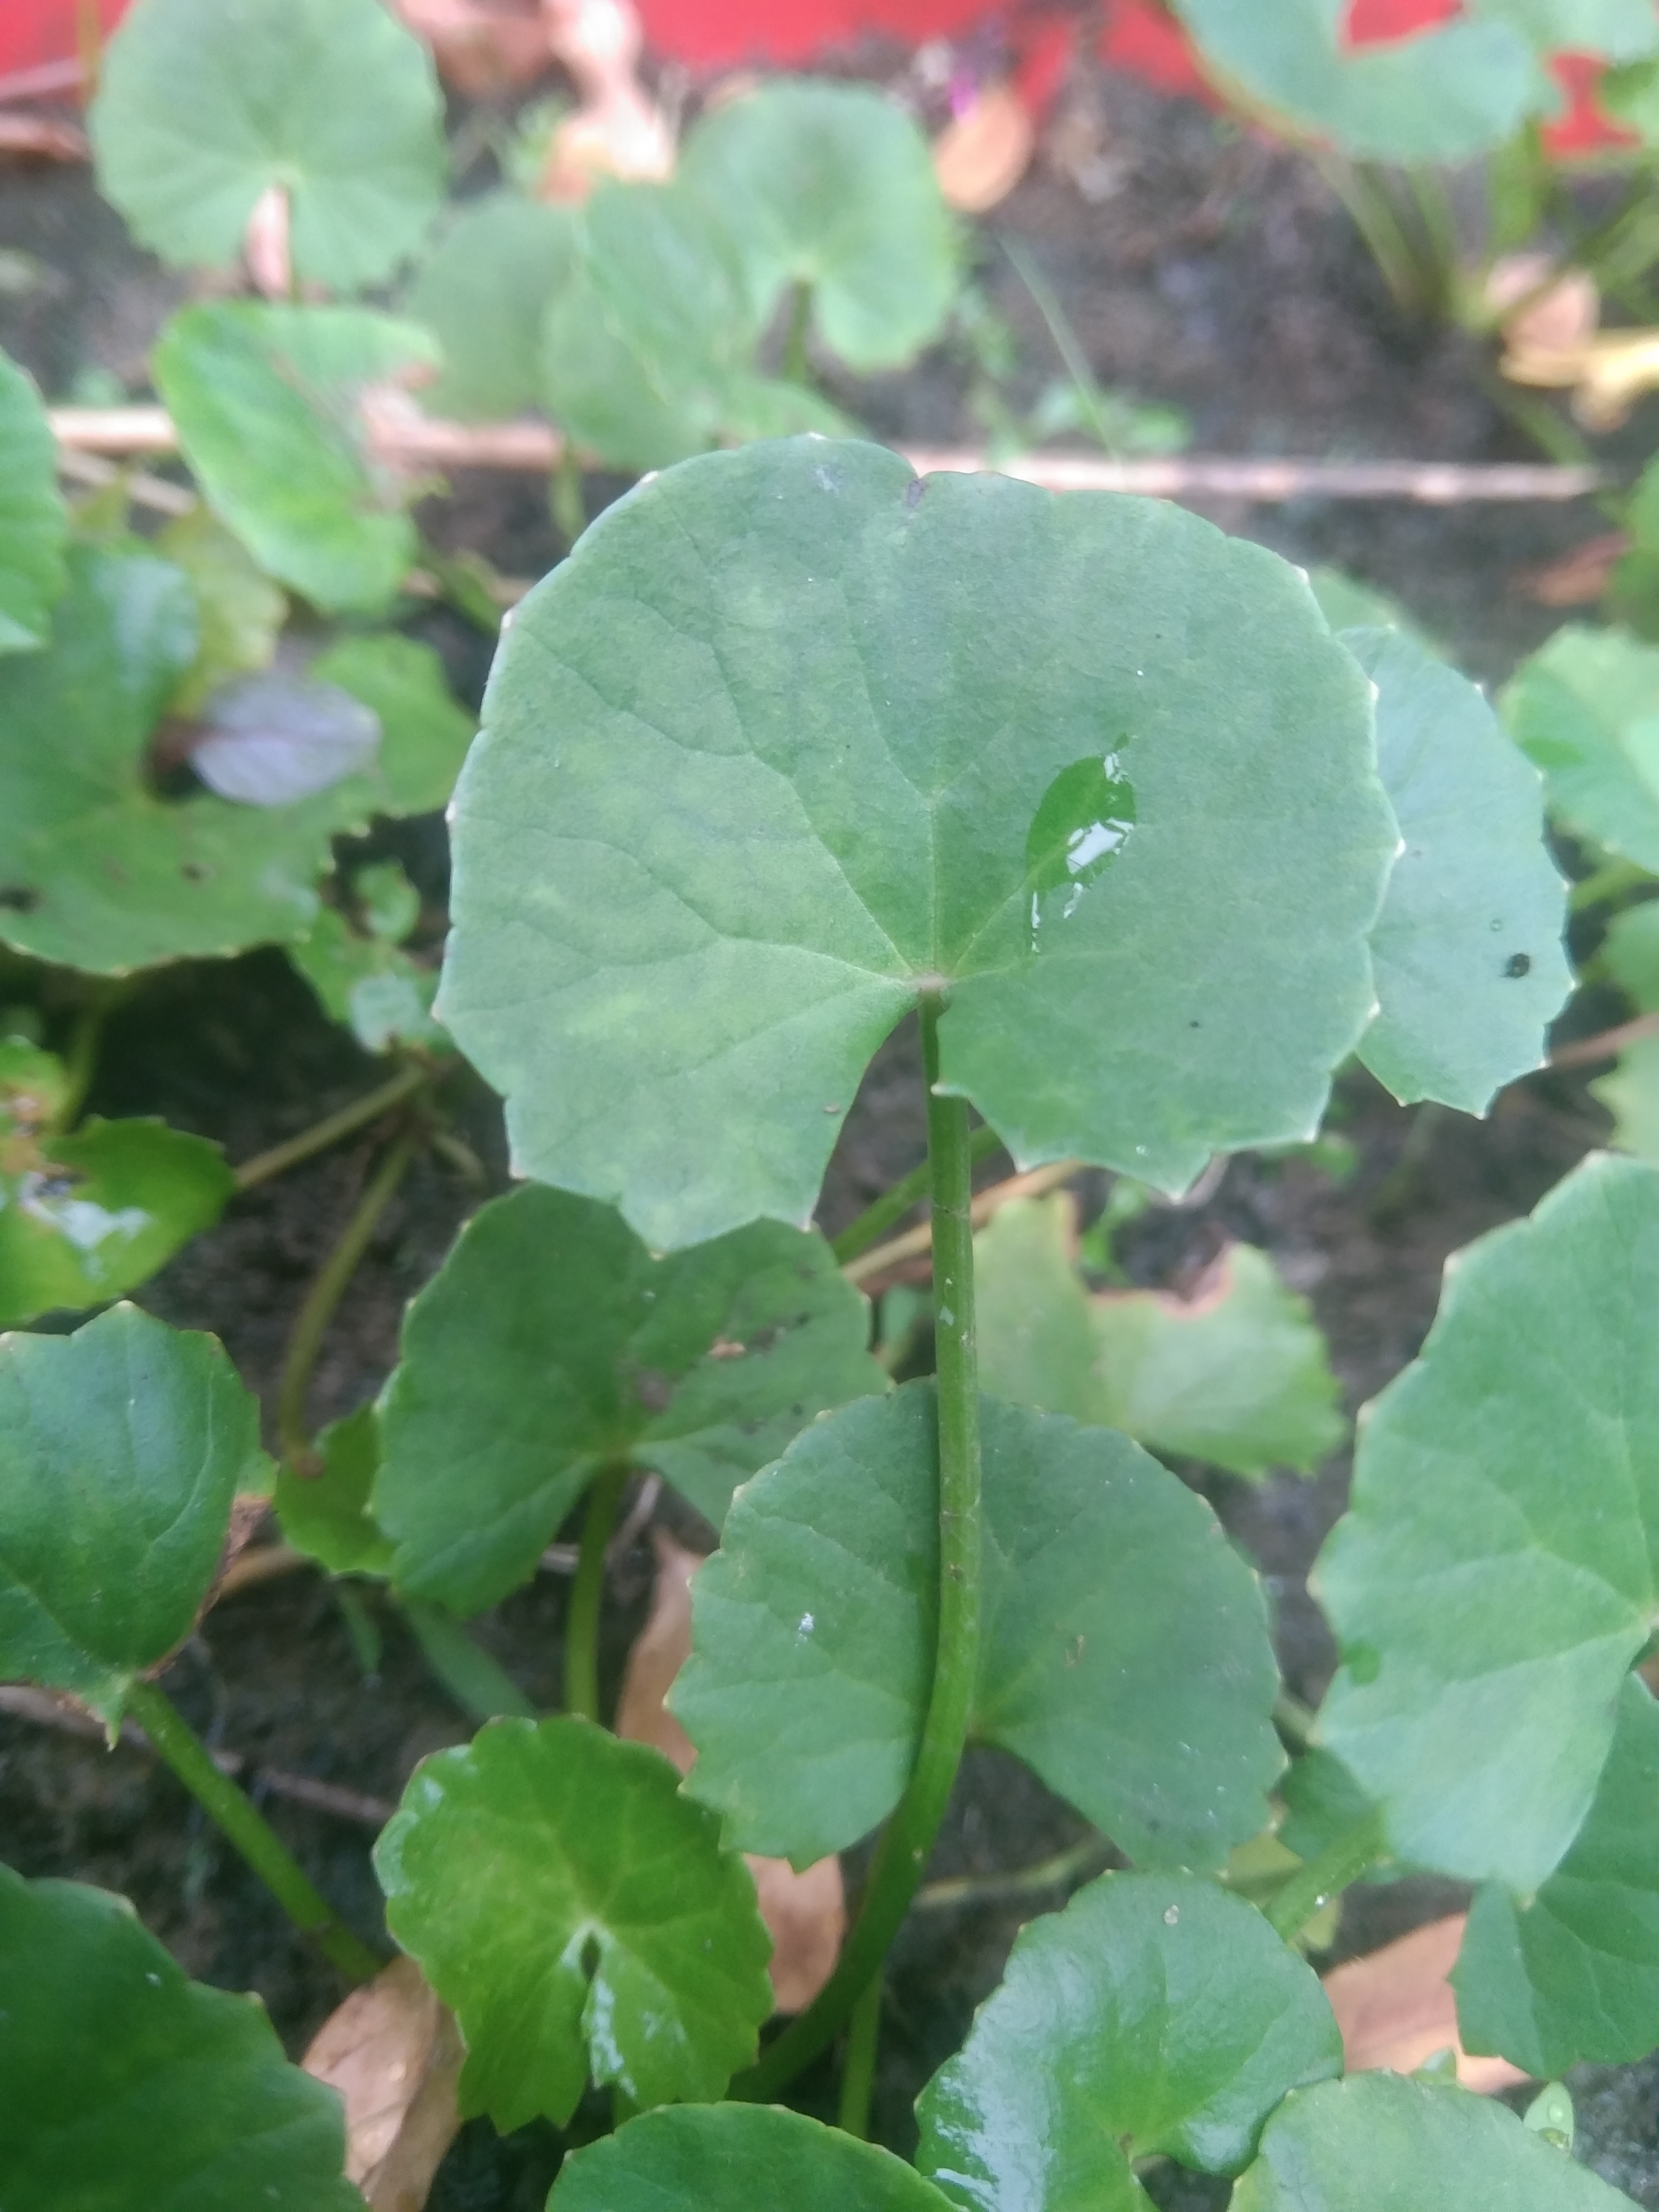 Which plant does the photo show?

thankuni
